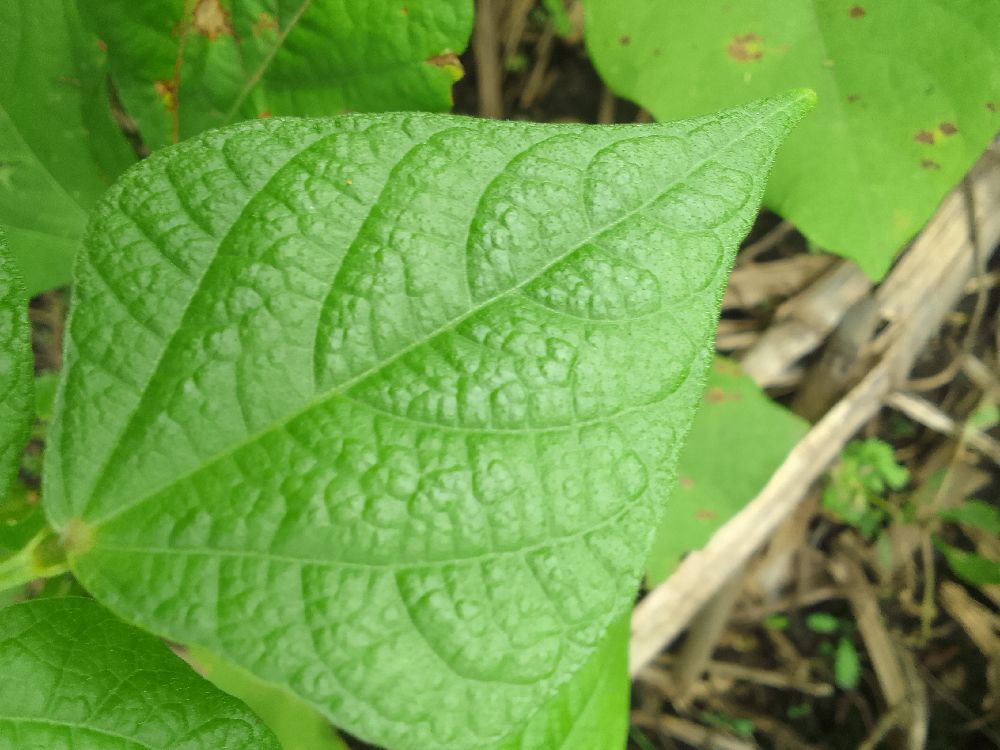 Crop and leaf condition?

common bean, healthy
